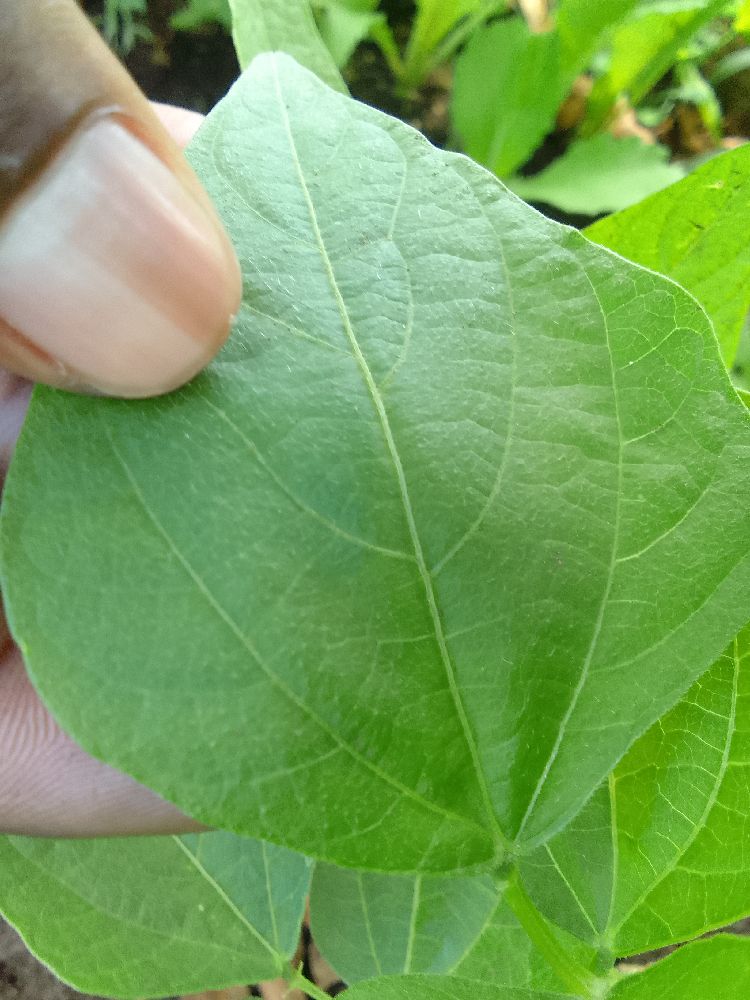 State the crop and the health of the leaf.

common bean, healthy
